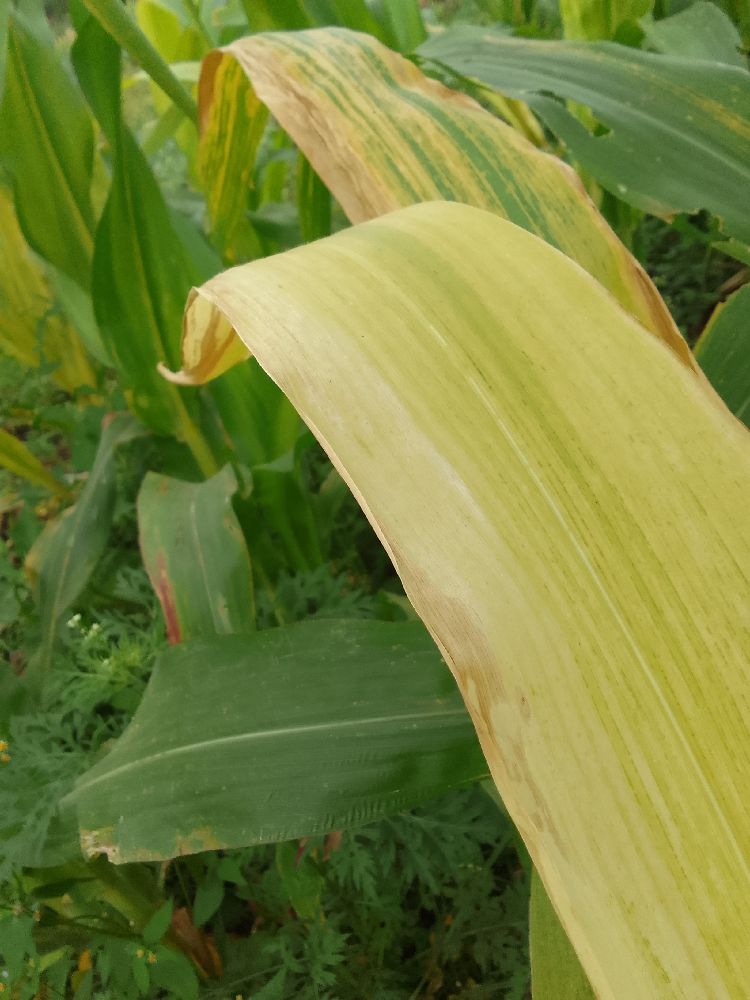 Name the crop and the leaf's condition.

maize, maize lethal necrosis
